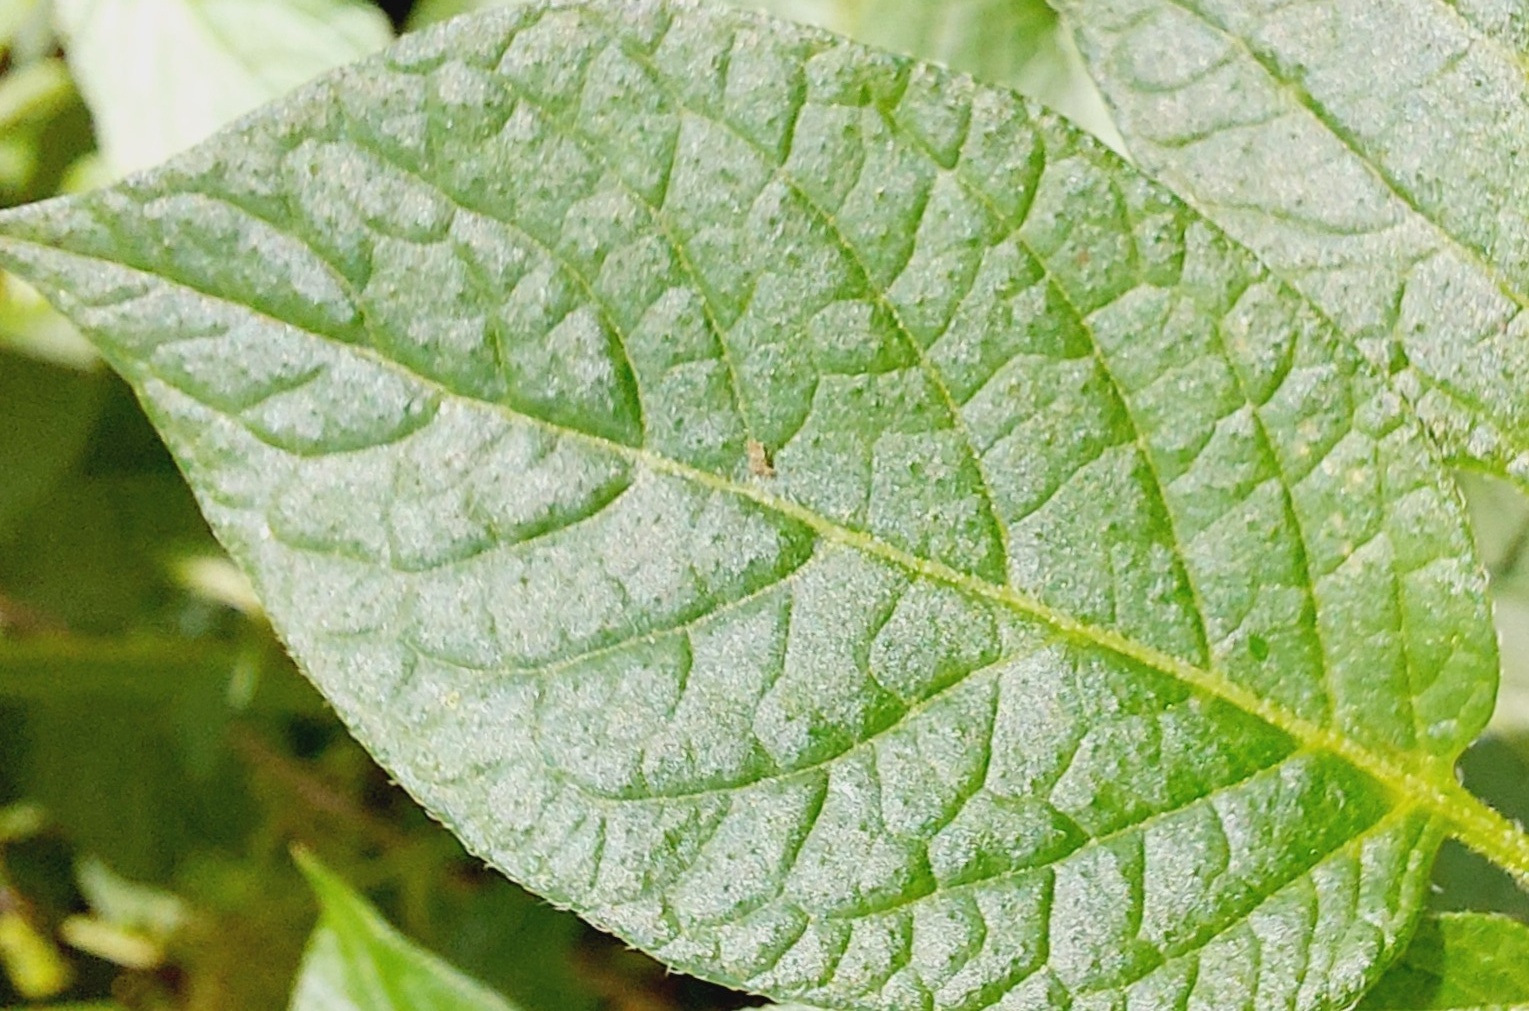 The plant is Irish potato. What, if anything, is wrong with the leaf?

healthy
